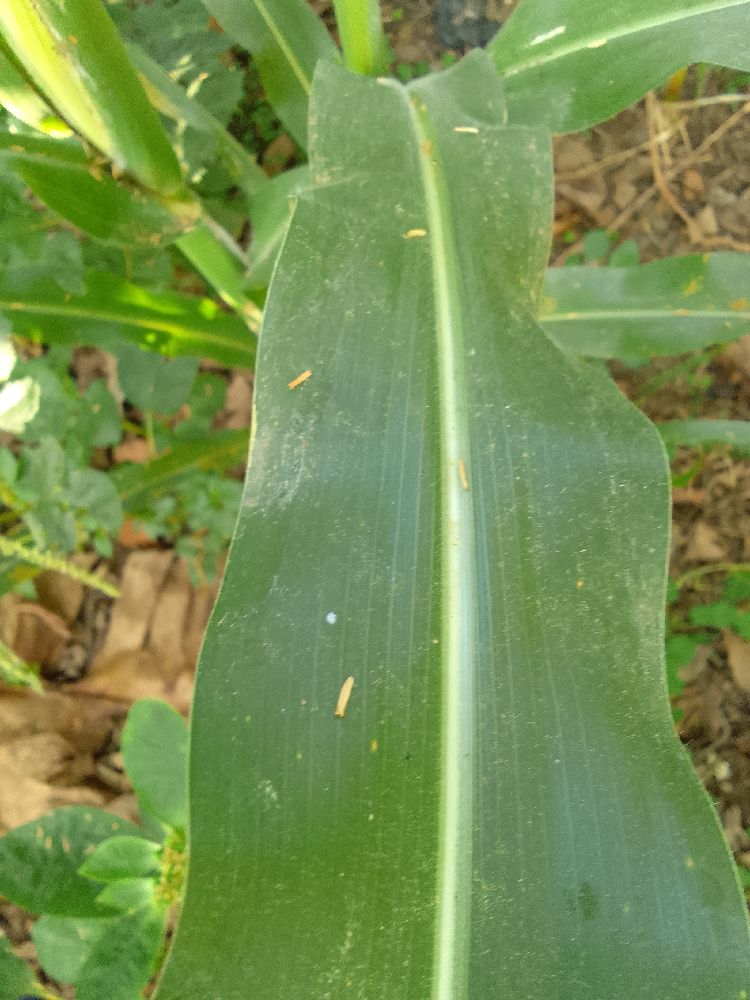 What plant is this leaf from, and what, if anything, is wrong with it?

maize, healthy
